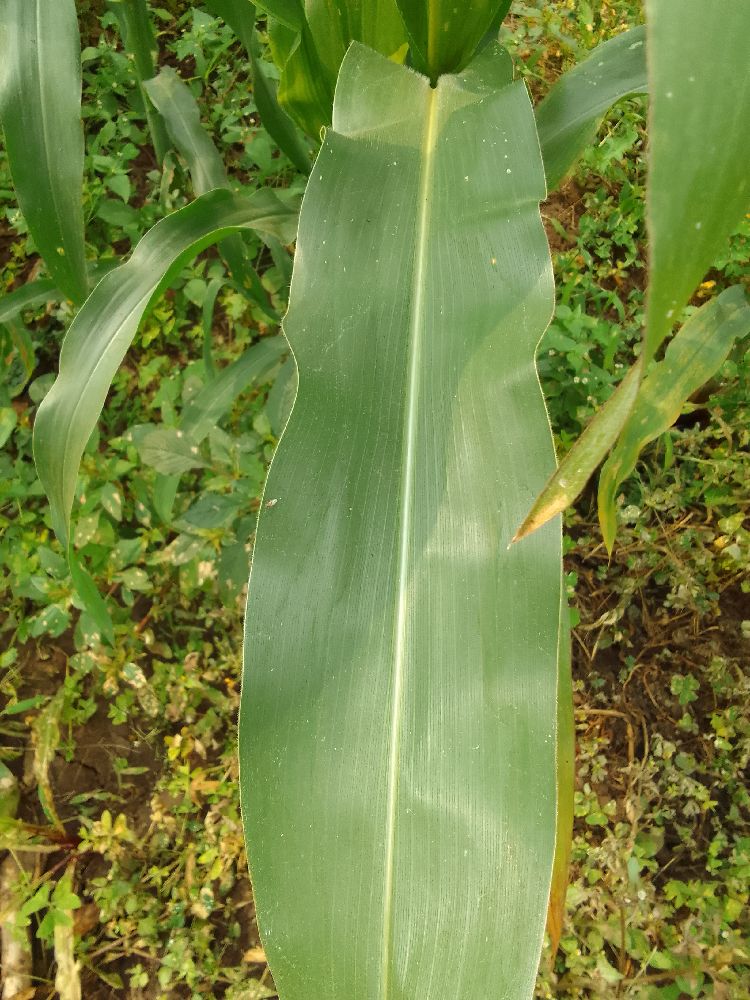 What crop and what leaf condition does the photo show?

maize, healthy
